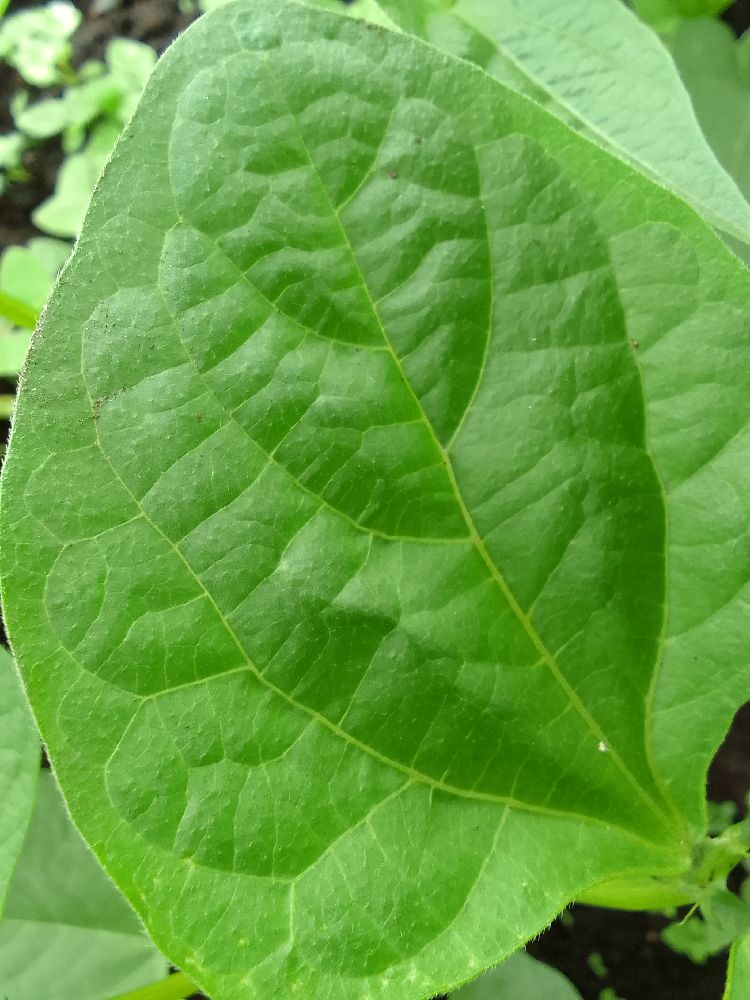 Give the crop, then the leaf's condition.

common bean, healthy
